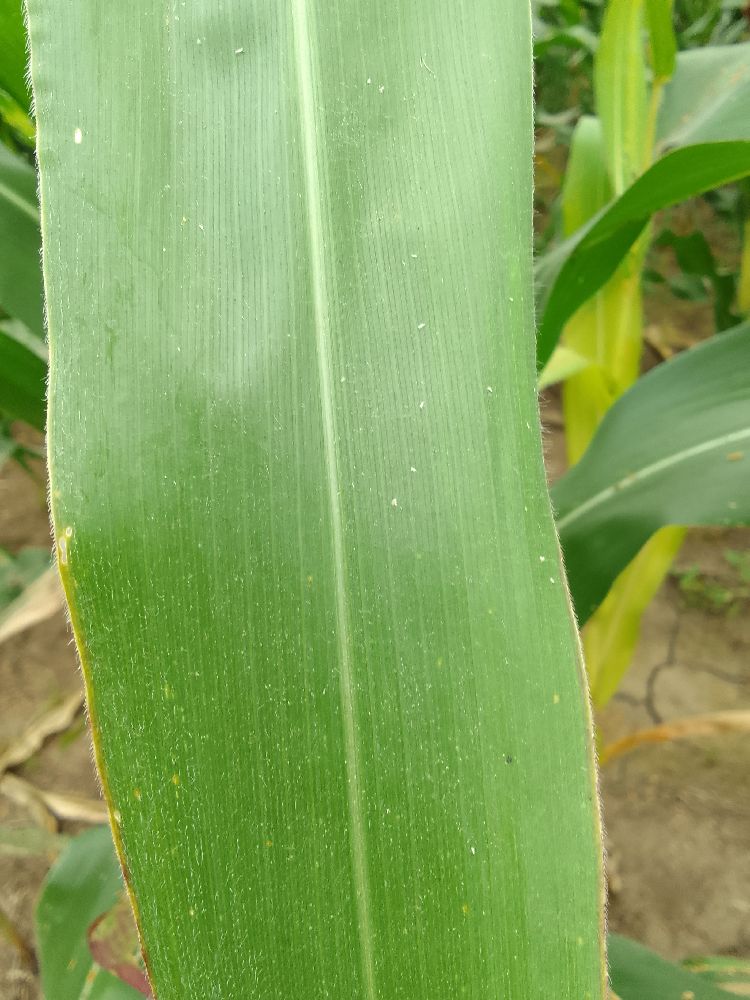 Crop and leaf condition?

maize, healthy
